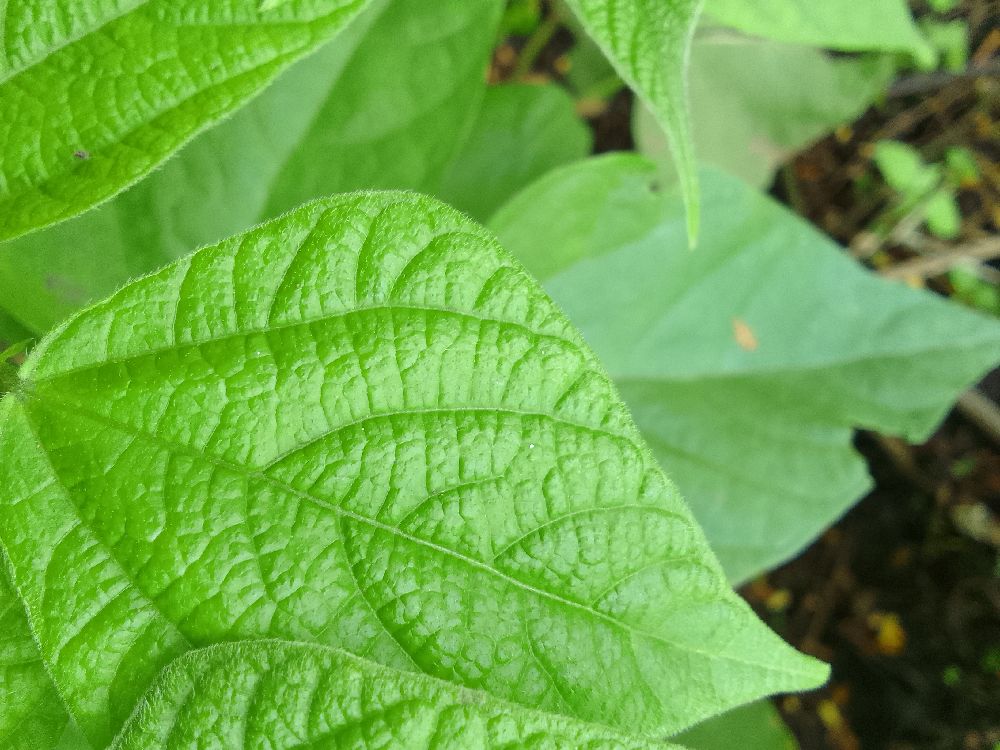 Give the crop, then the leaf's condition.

common bean, healthy
